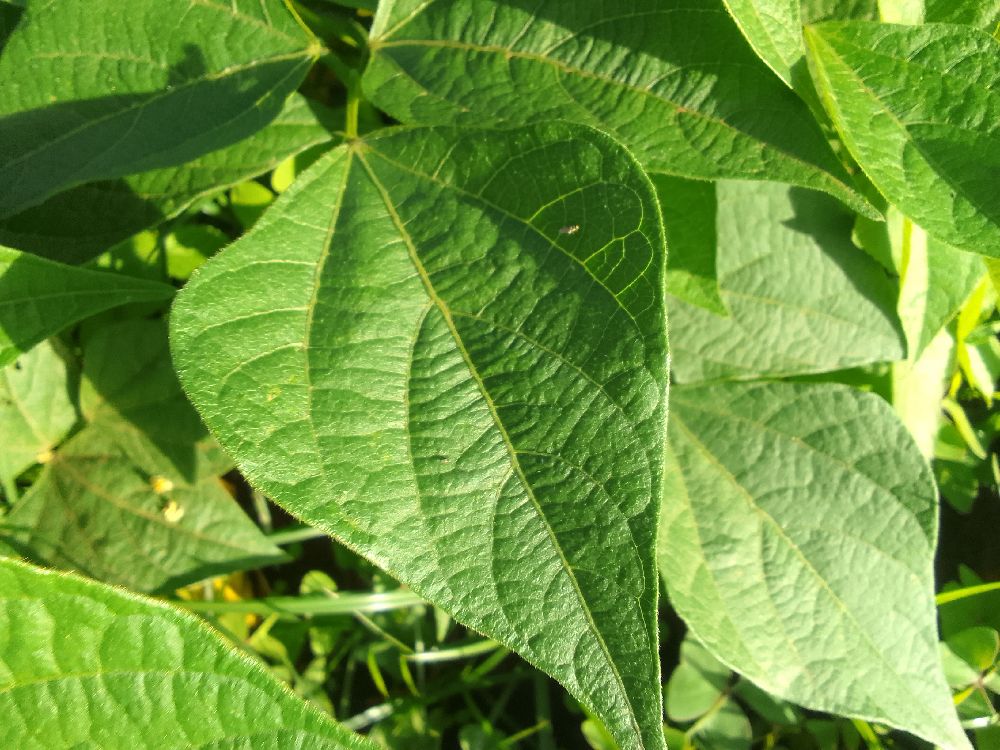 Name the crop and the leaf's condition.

common bean, healthy
